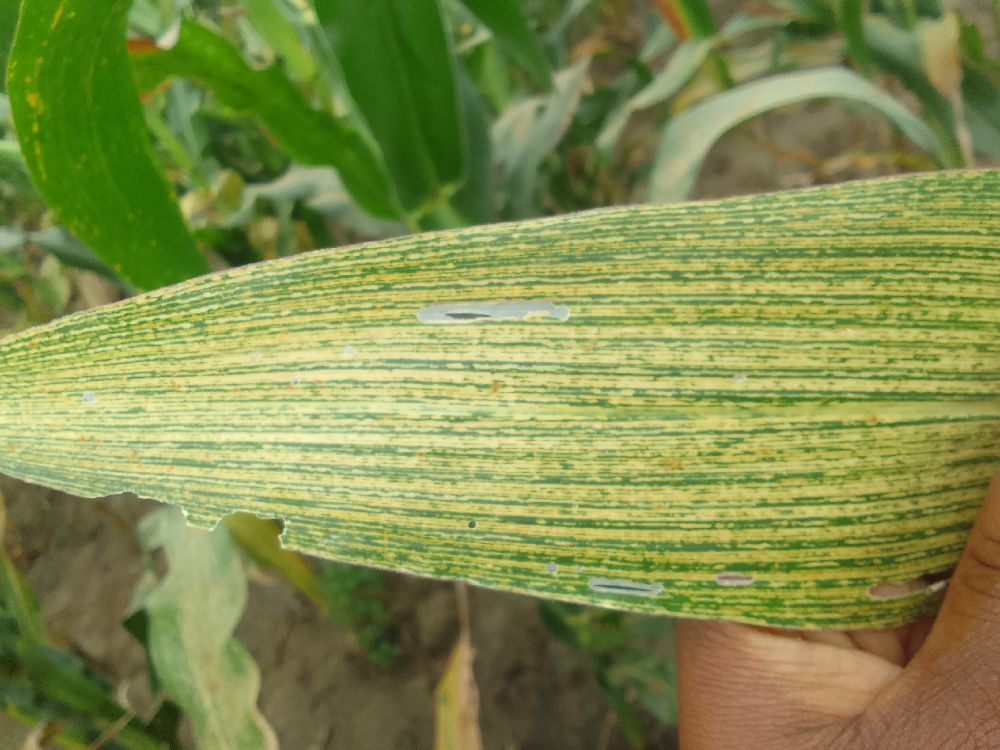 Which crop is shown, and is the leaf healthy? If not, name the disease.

maize, maize streak virus
